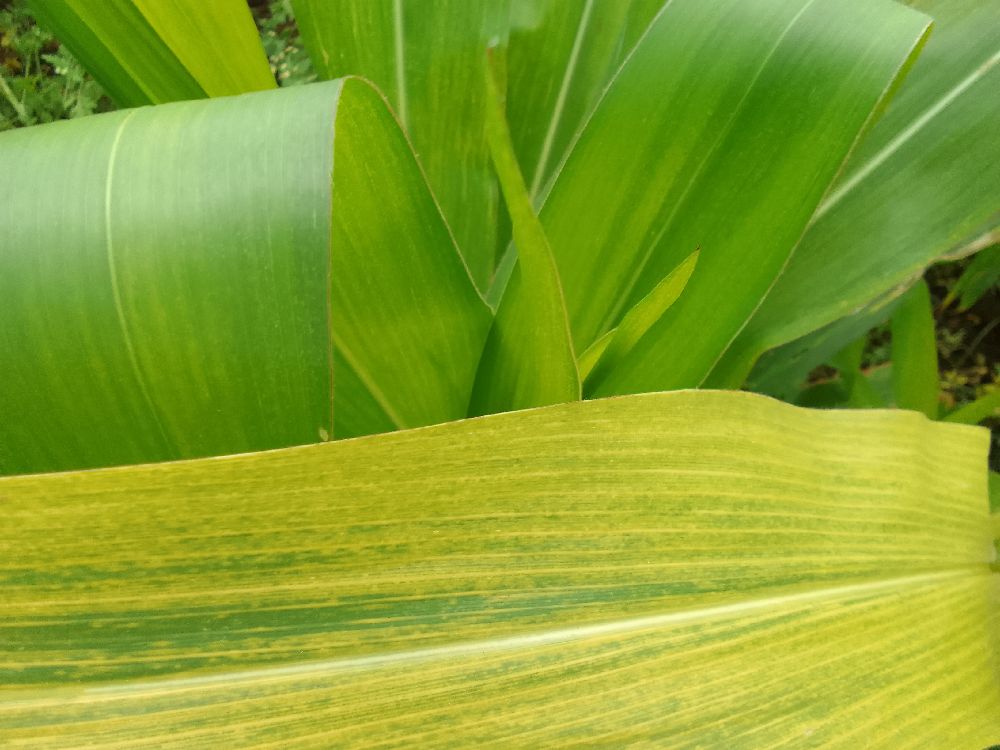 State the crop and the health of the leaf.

maize, maize lethal necrosis
